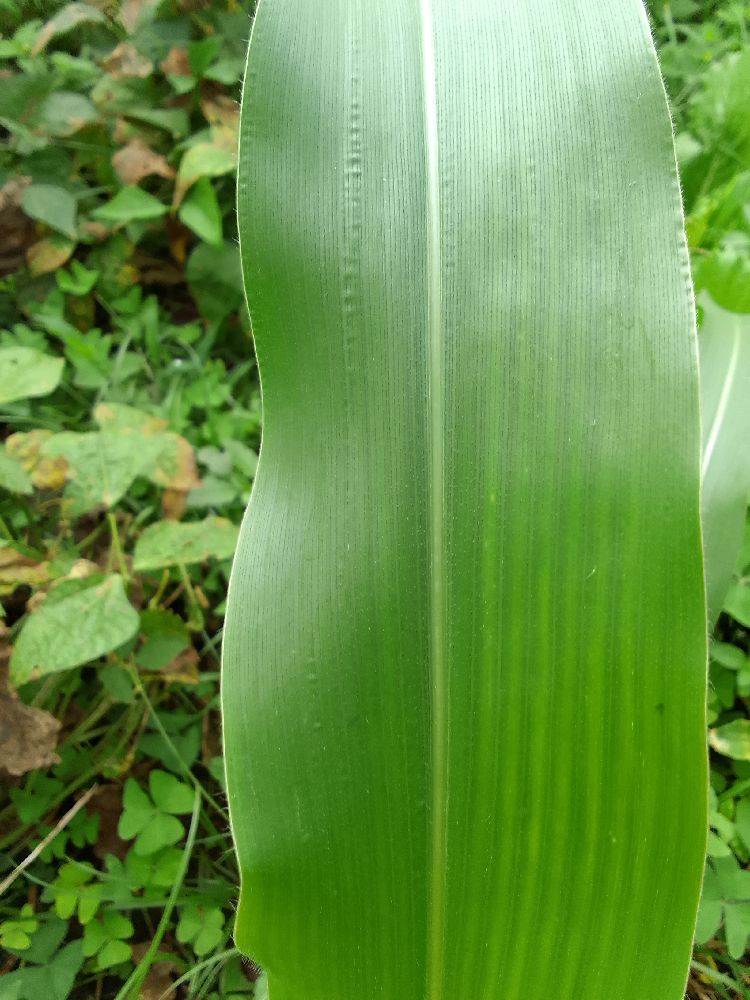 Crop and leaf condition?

maize, healthy
